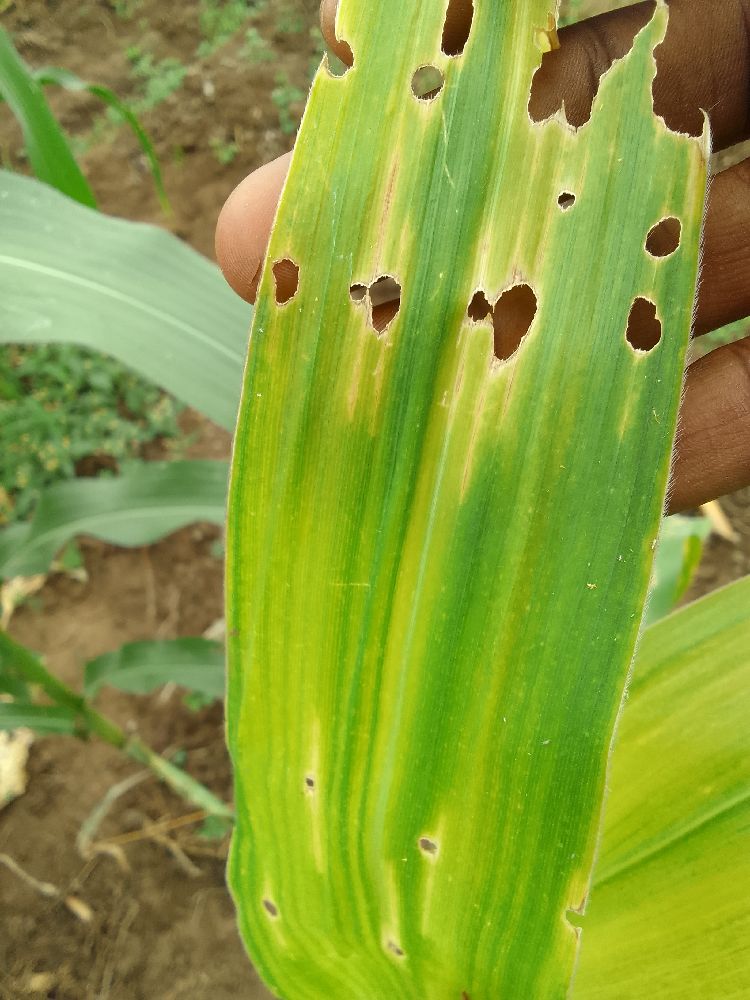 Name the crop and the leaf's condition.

maize, maize lethal necrosis
